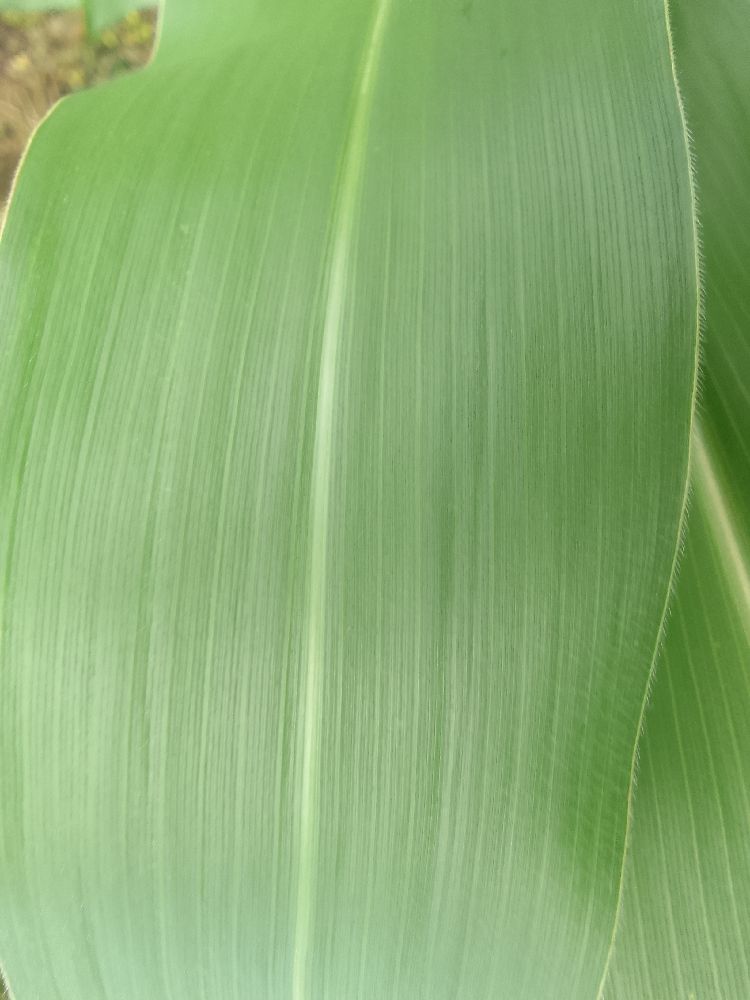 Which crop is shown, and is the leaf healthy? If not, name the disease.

maize, healthy
